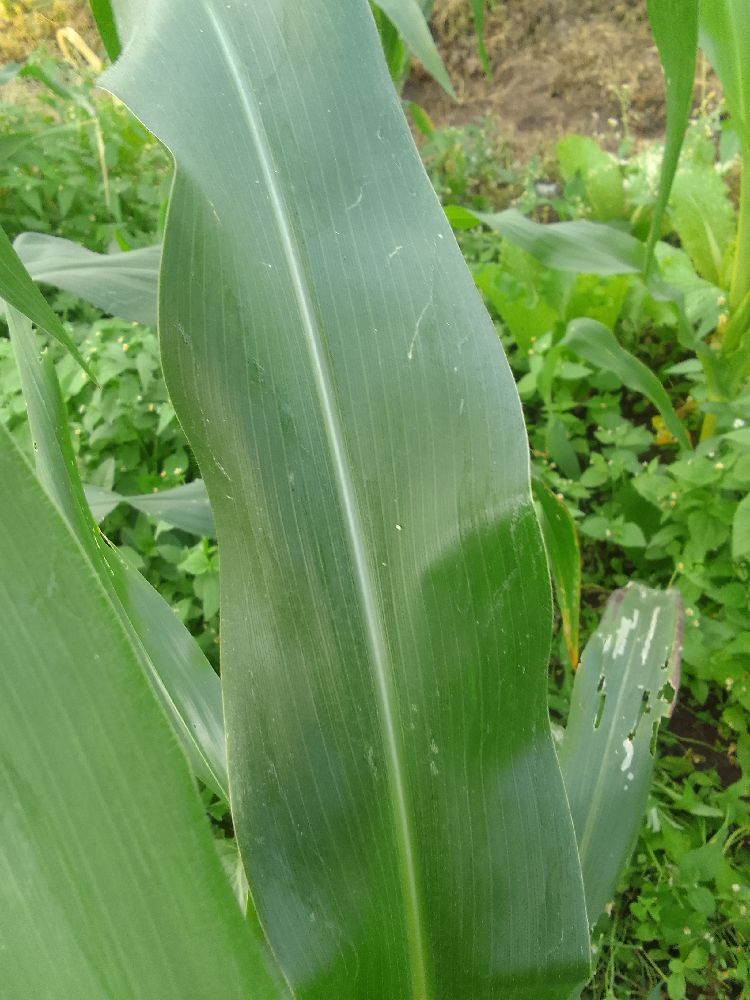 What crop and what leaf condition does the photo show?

maize, healthy
